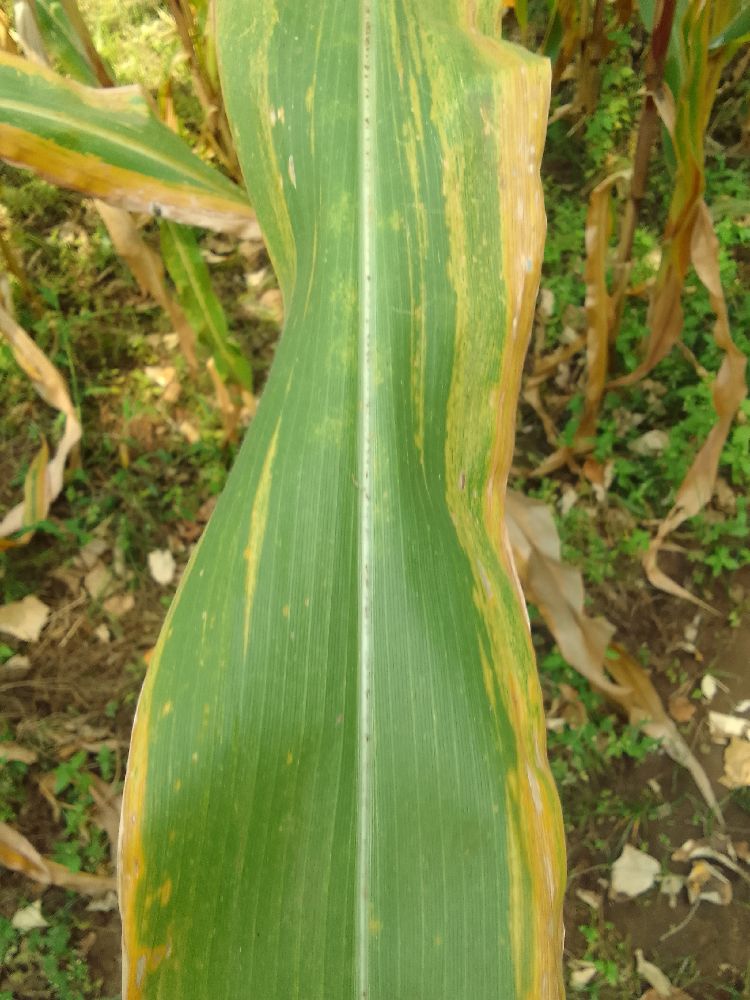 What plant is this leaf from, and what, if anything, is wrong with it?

maize, maize lethal necrosis
